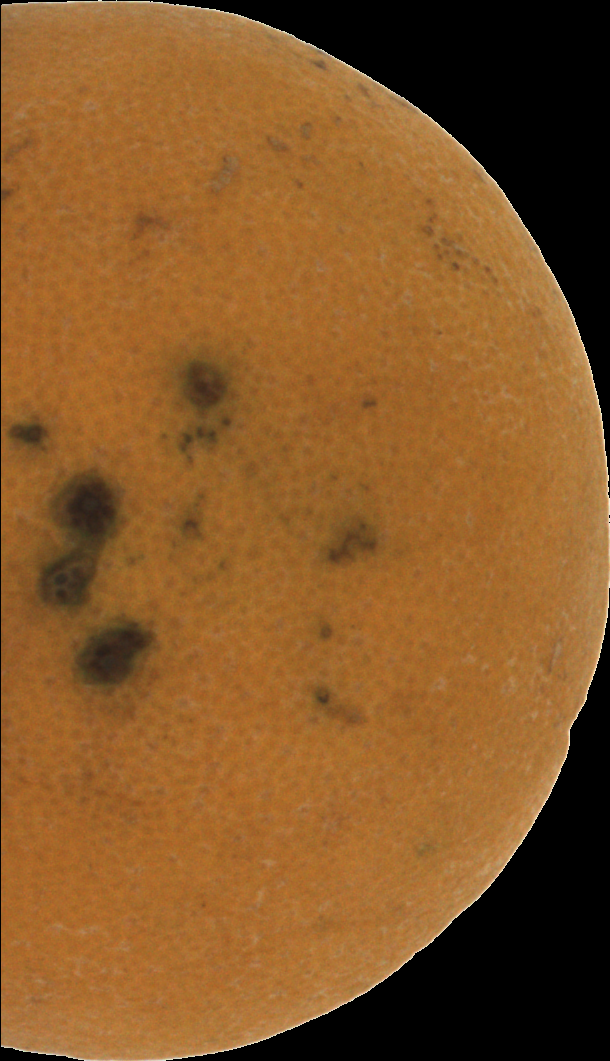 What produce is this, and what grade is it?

orange, bad
